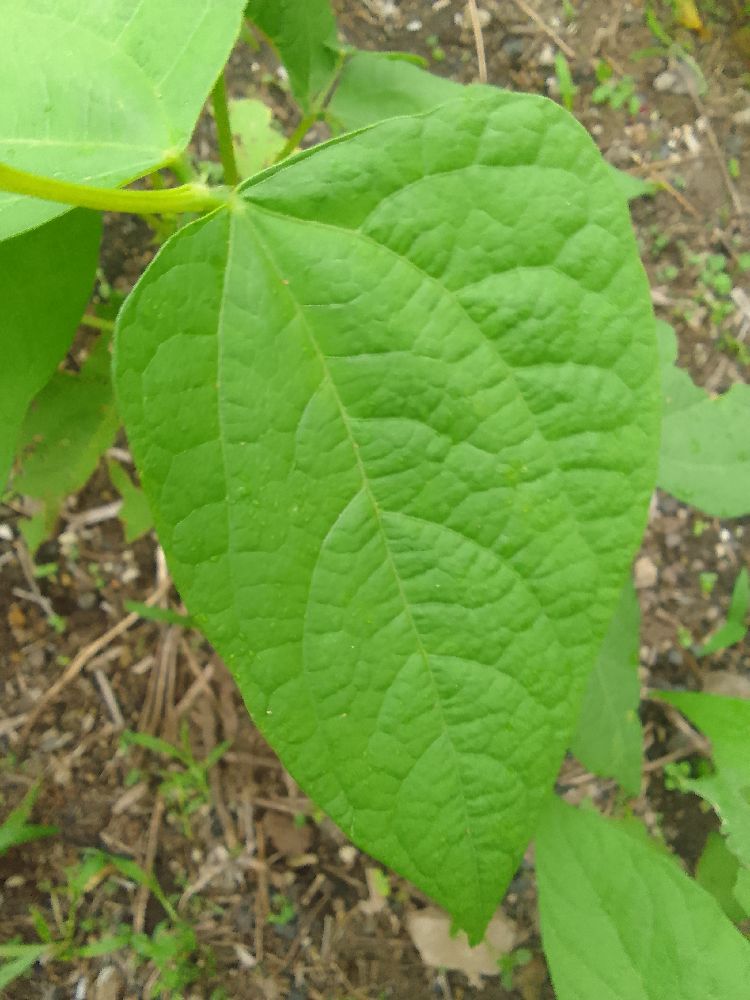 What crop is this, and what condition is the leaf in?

common bean, healthy
